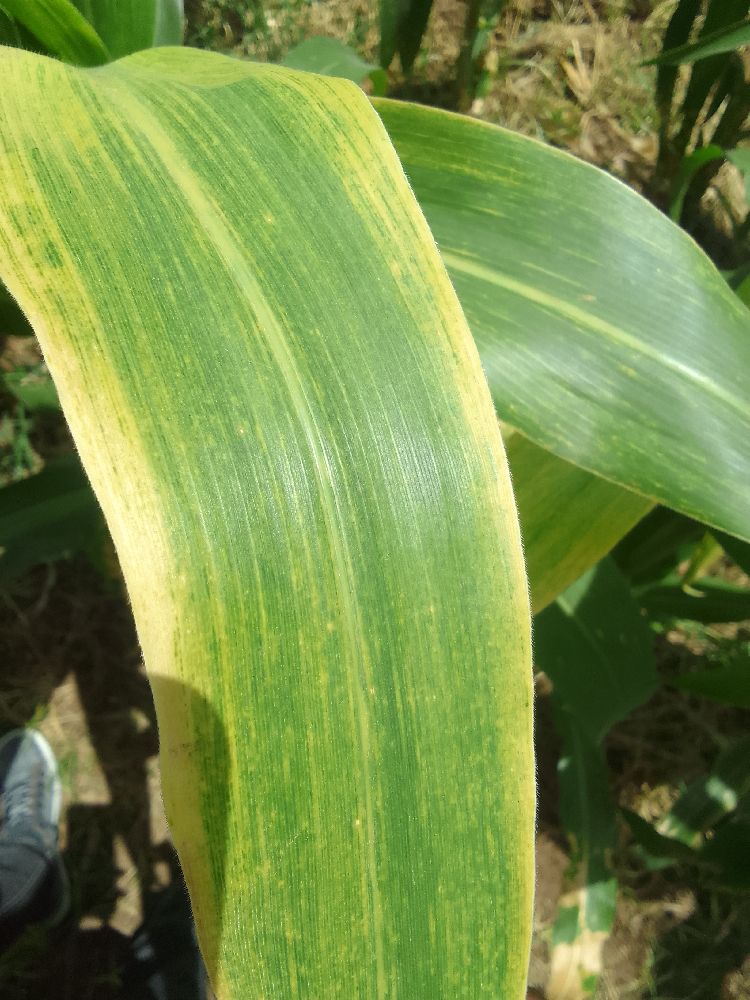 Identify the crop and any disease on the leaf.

maize, maize lethal necrosis
